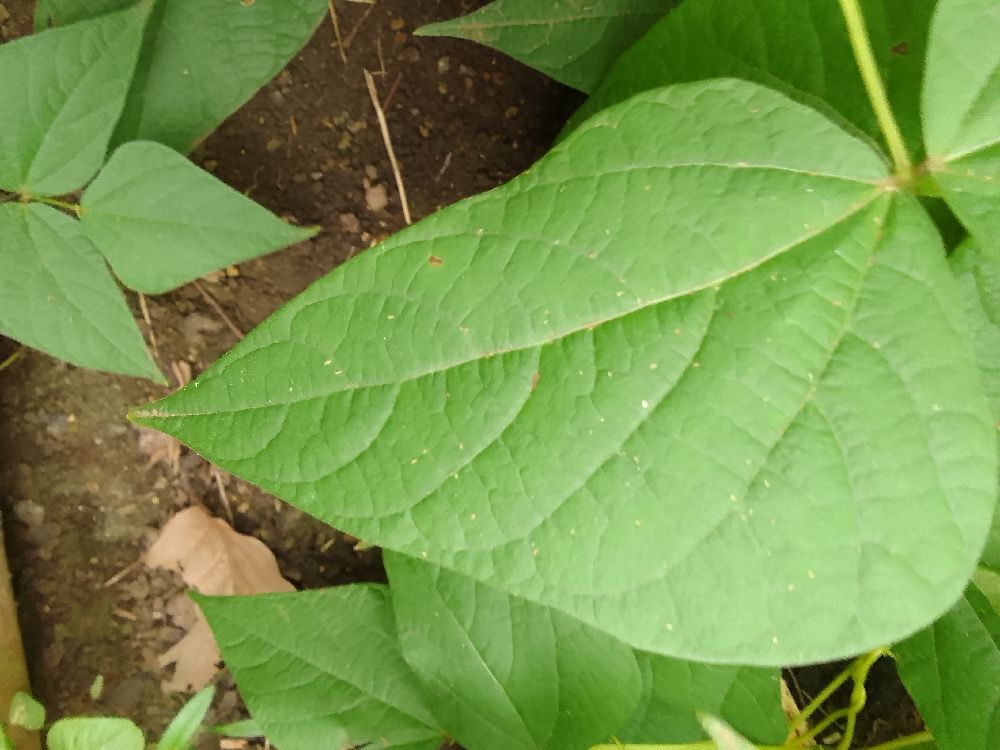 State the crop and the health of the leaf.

common bean, healthy
